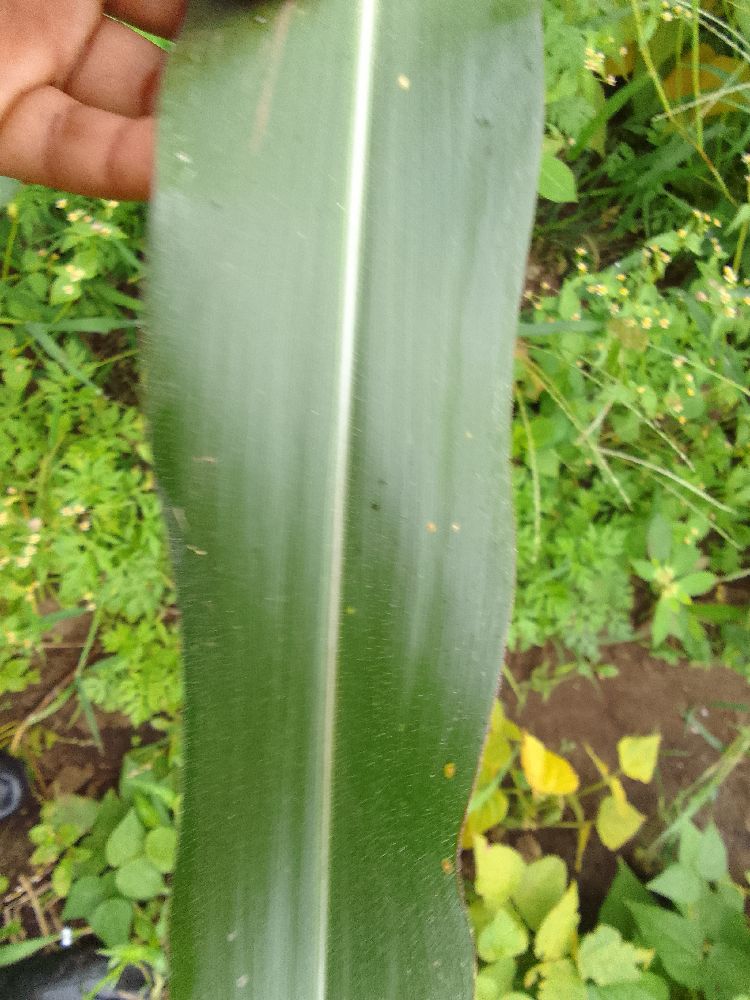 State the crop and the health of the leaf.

maize, healthy
